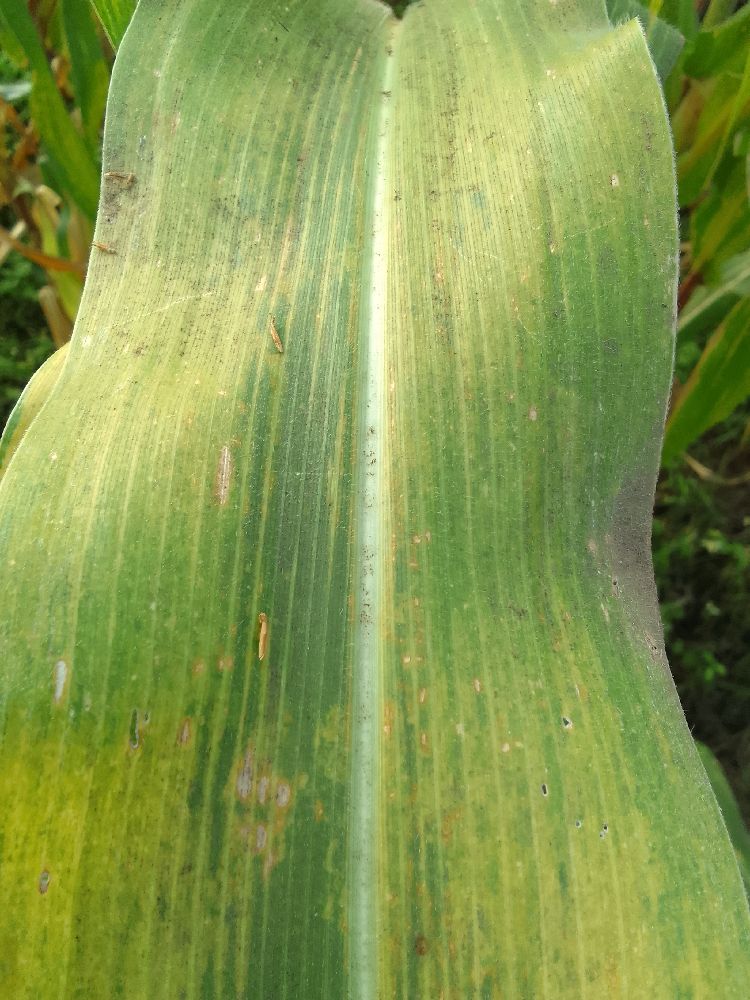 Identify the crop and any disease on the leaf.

maize, maize lethal necrosis
